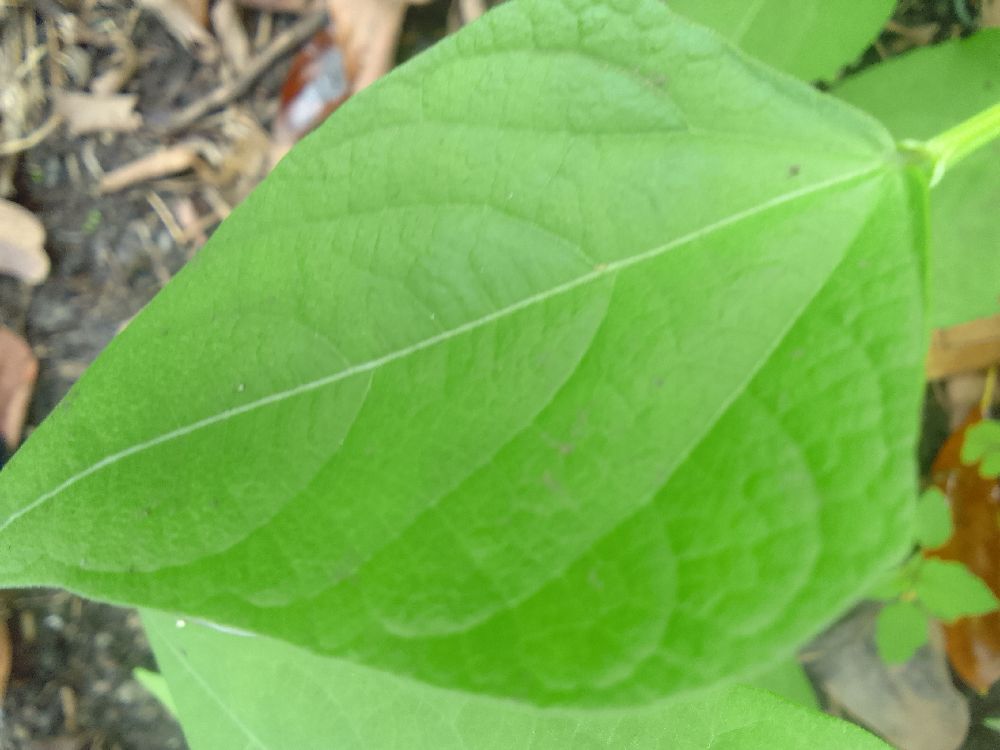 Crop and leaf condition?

common bean, healthy
